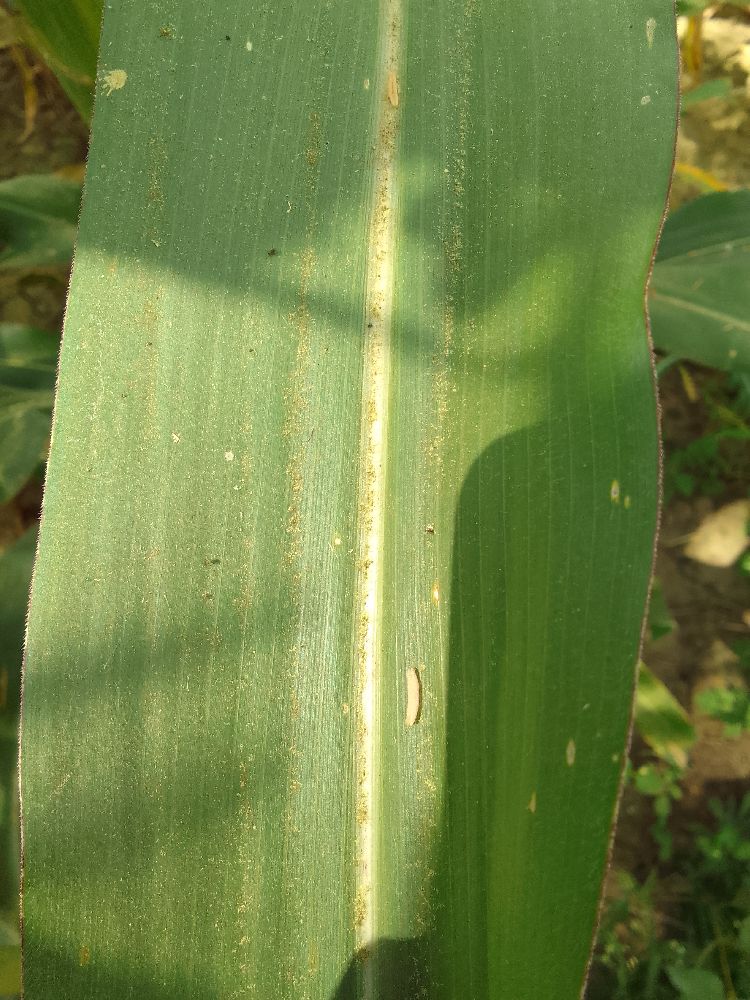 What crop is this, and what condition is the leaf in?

maize, healthy
